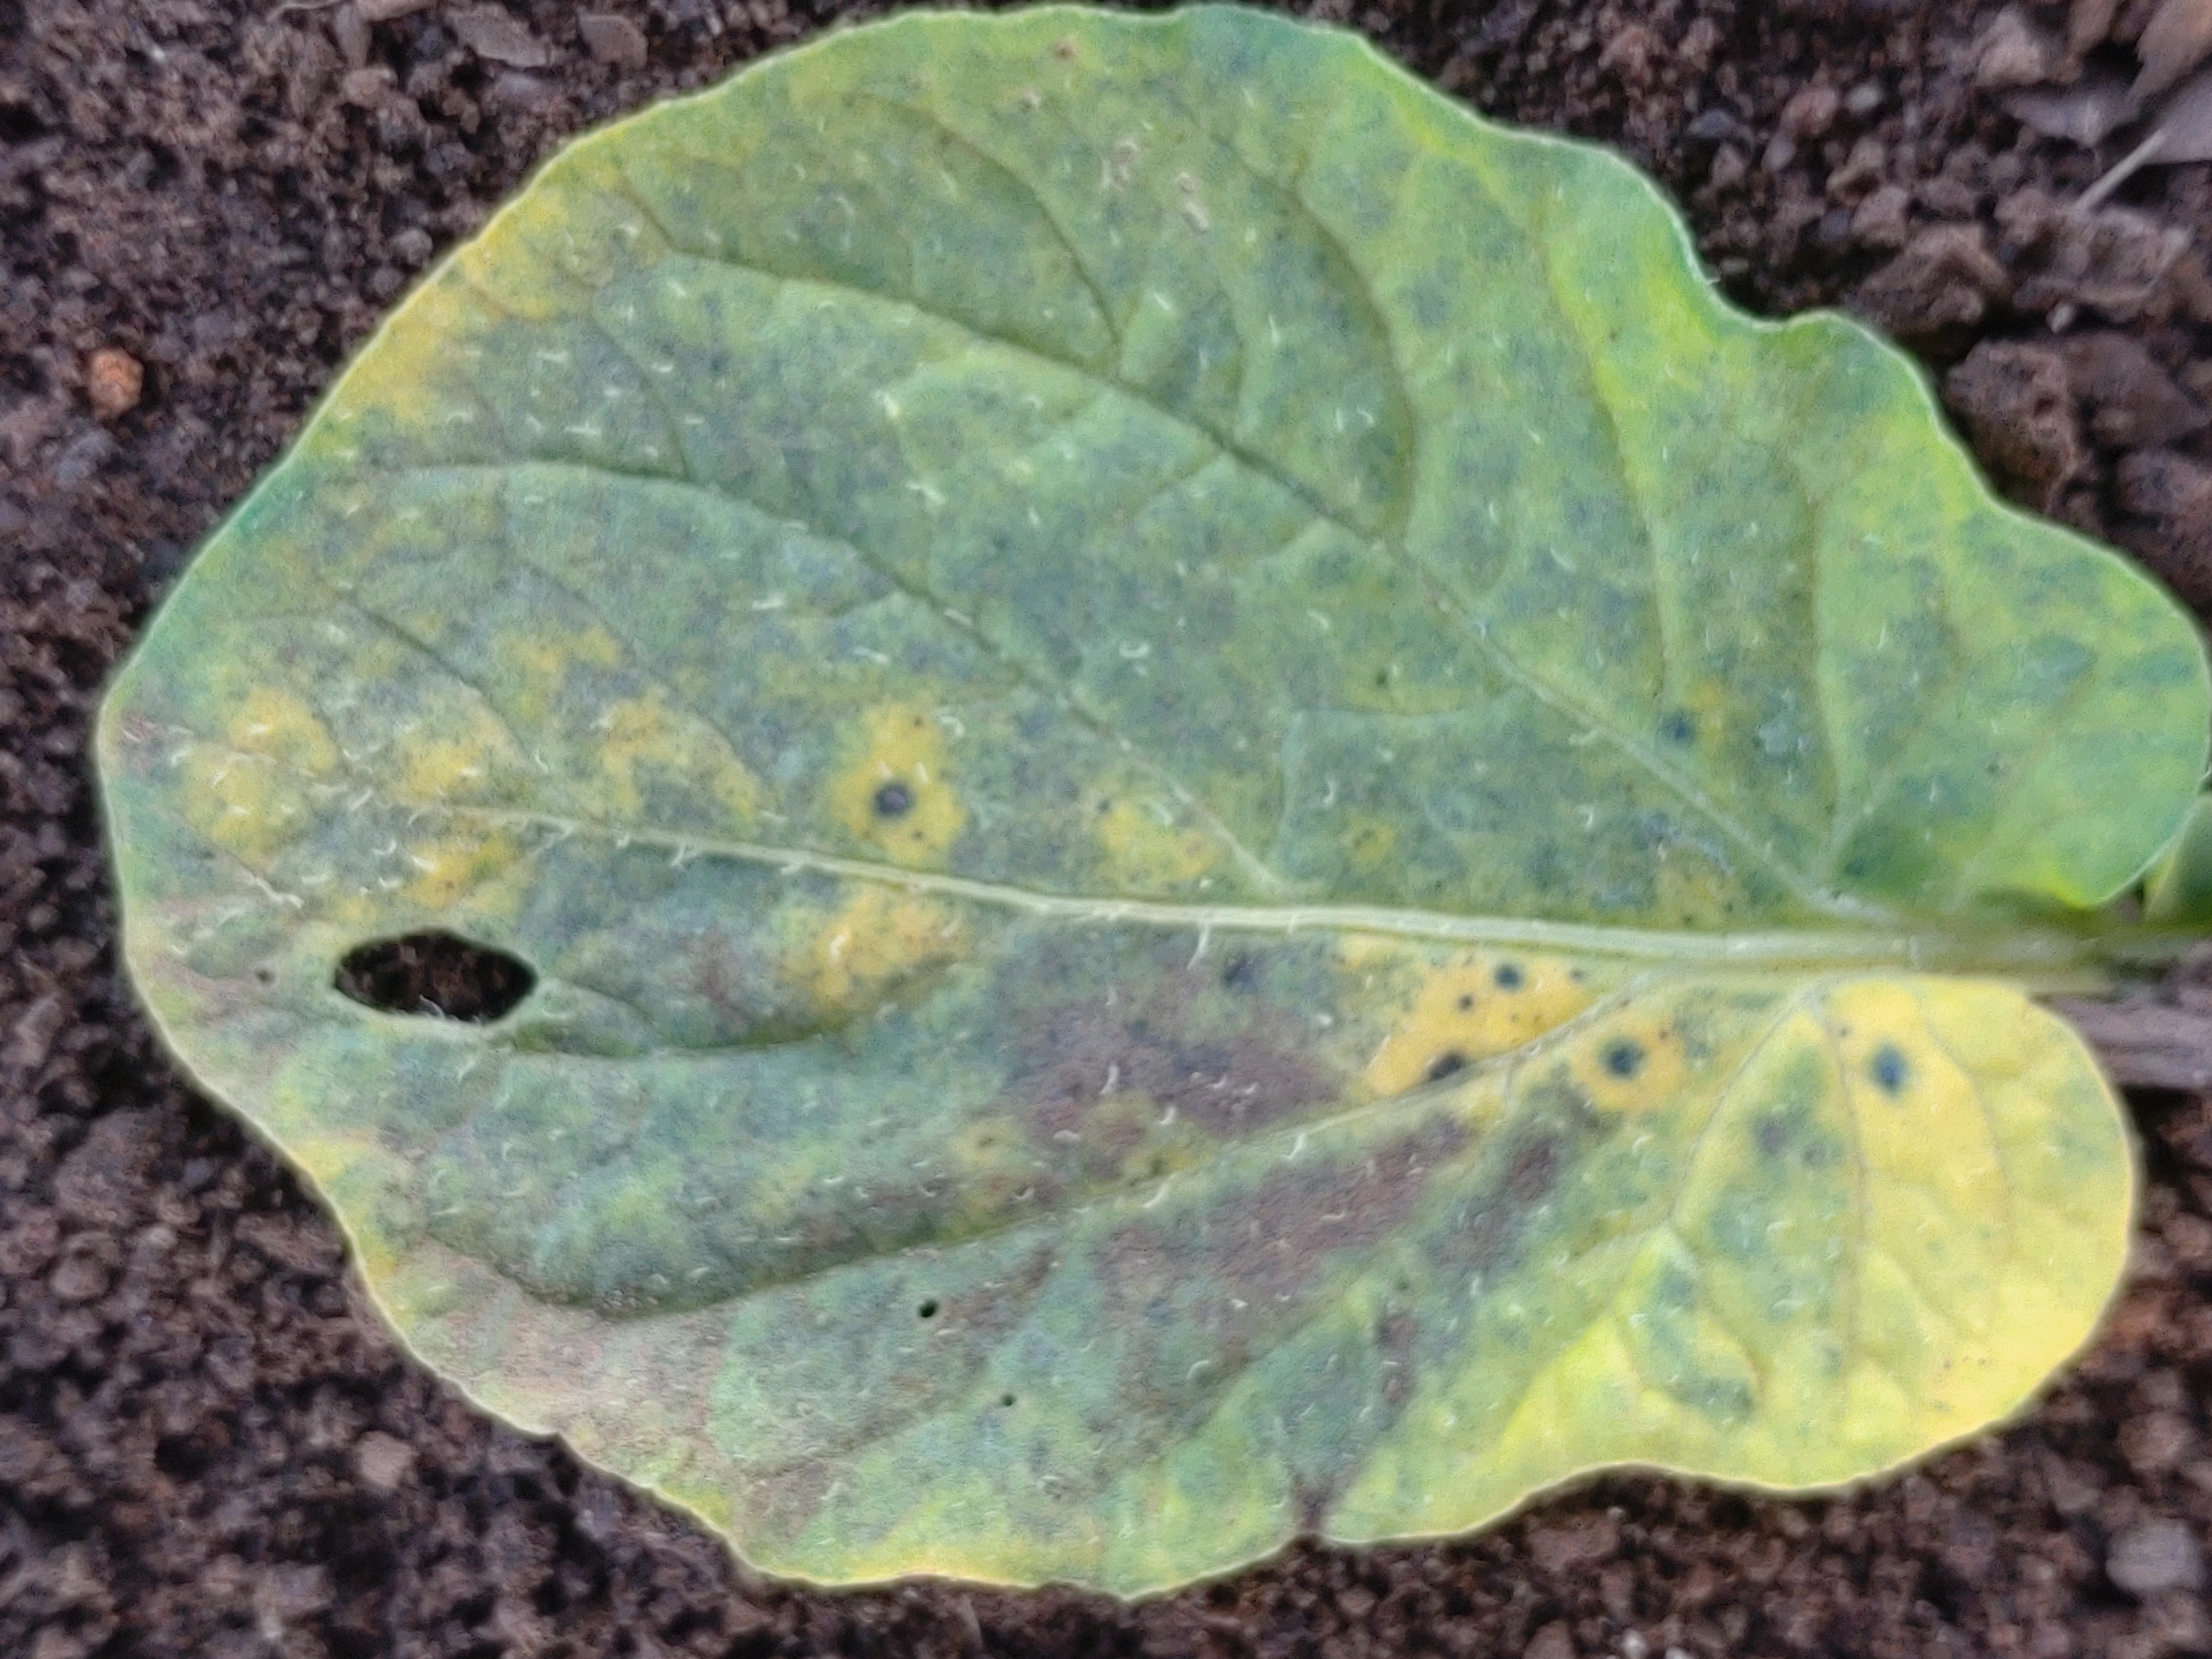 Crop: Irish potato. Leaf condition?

late blight
